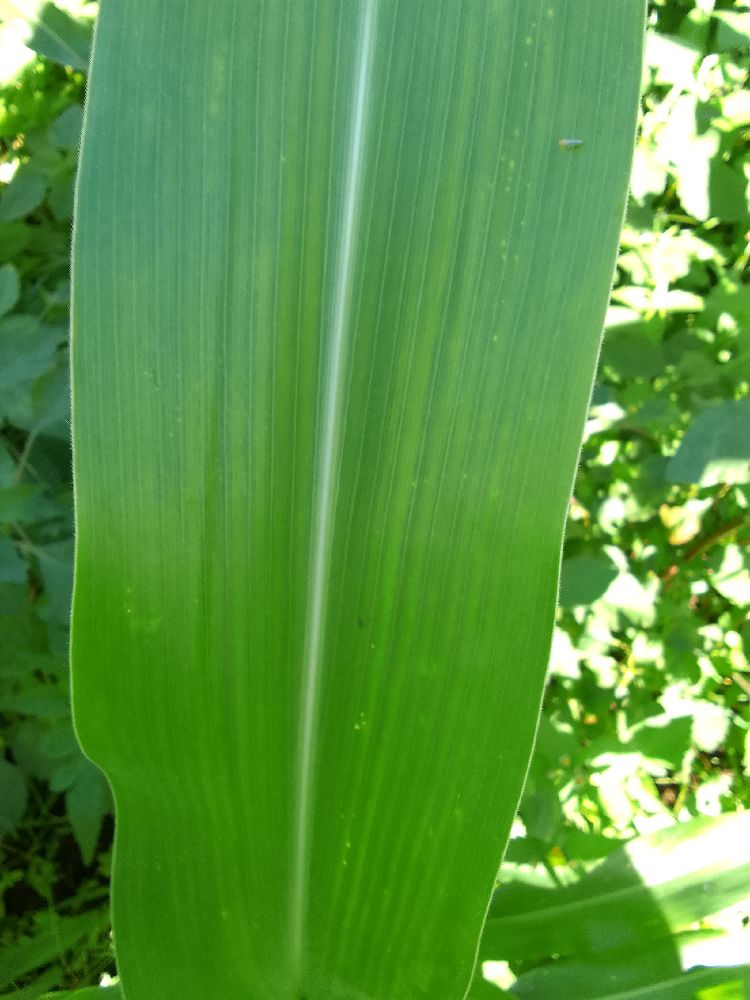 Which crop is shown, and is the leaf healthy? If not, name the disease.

maize, healthy
